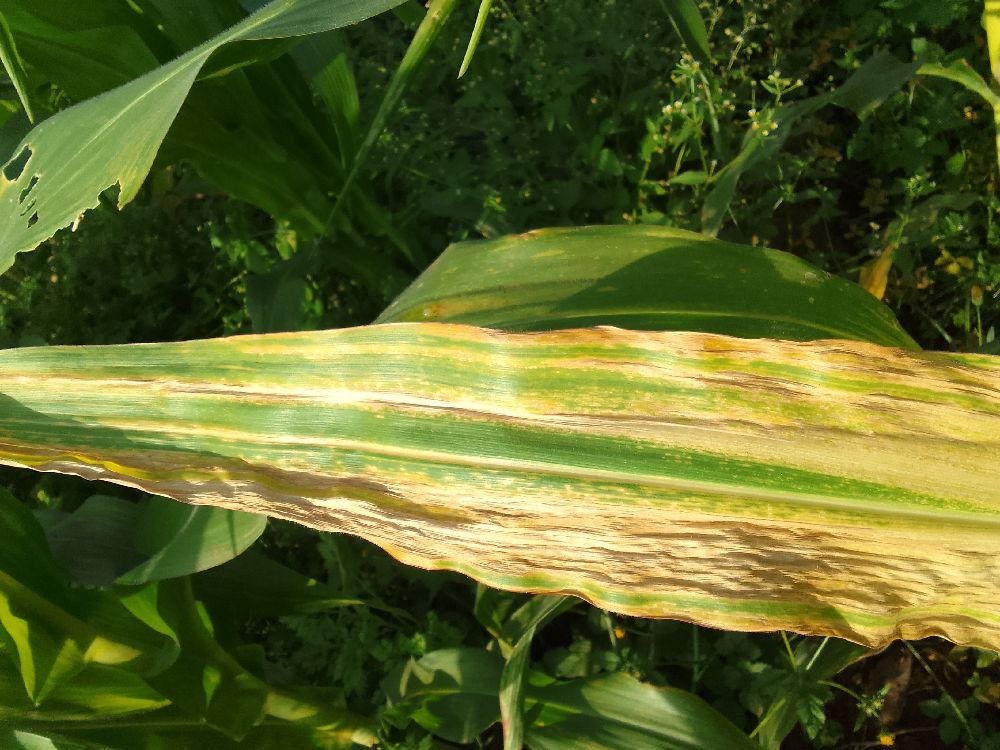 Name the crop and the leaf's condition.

maize, maize lethal necrosis
